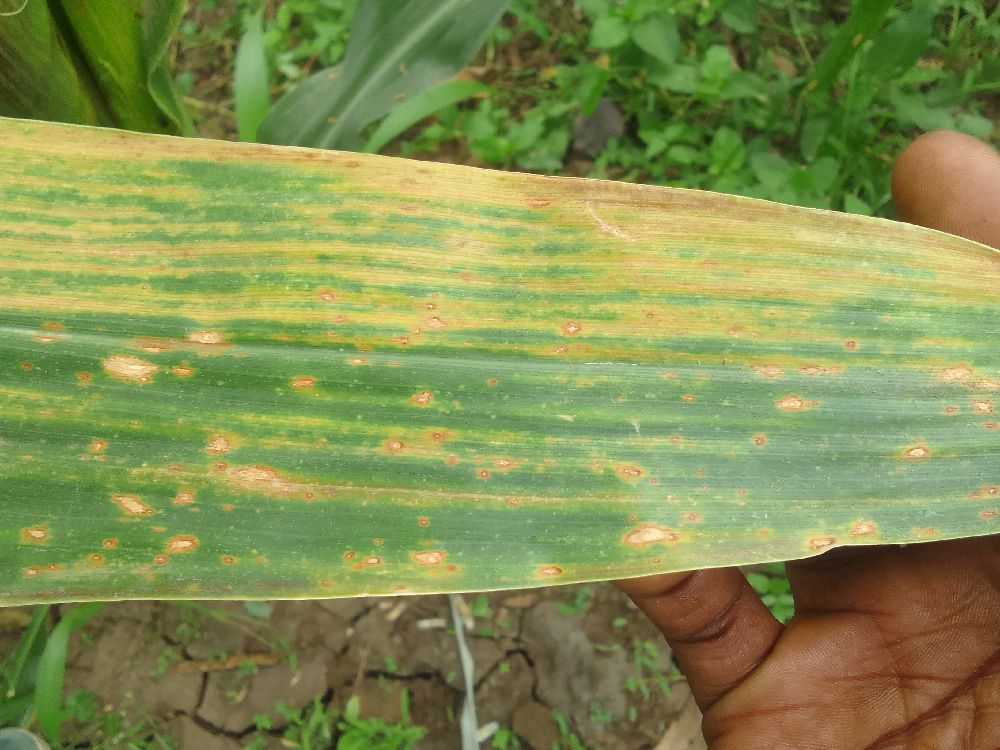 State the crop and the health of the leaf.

maize, maize lethal necrosis
